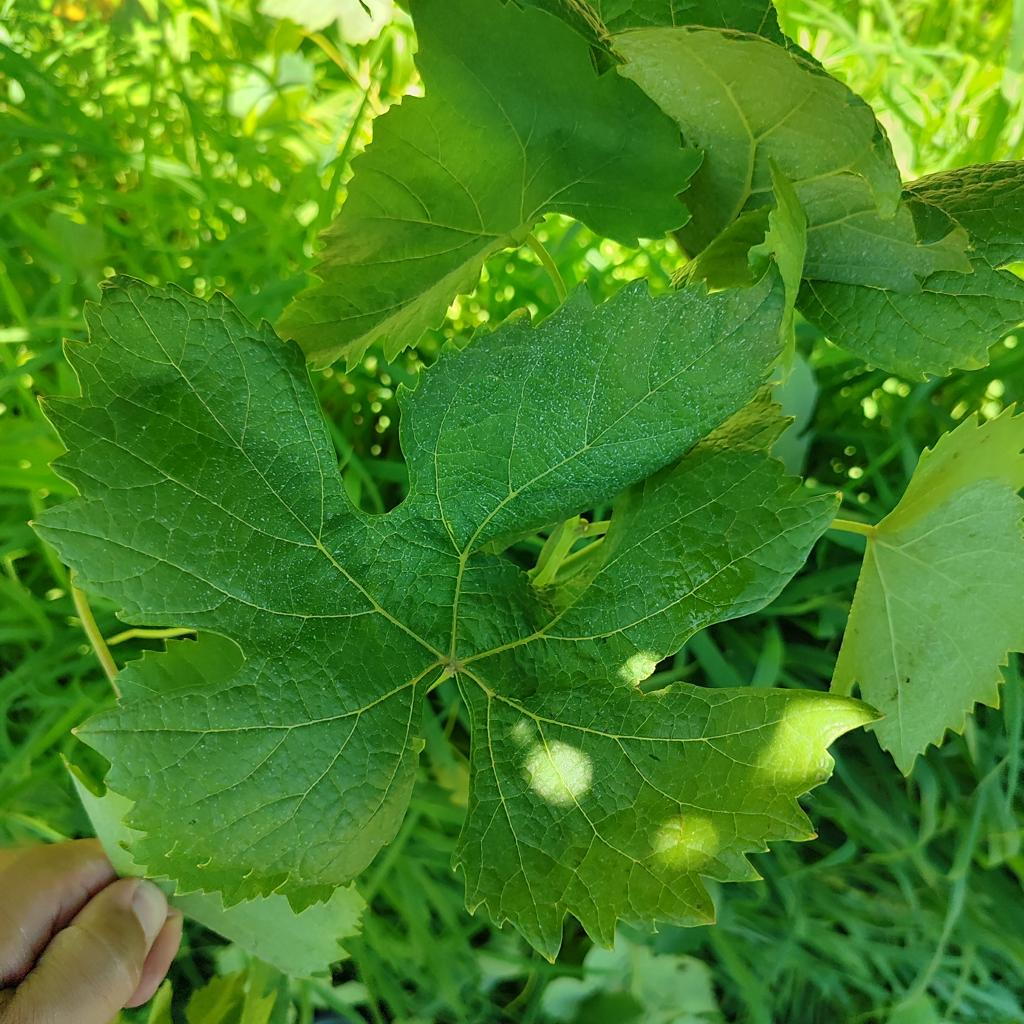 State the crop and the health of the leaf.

grapevine, healthy
